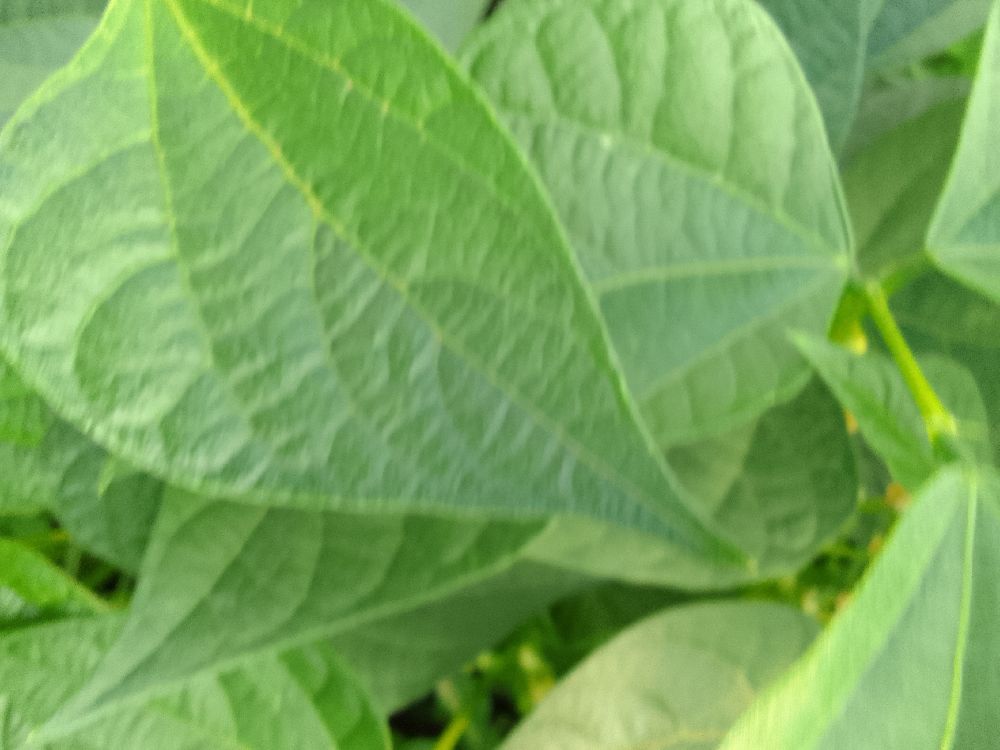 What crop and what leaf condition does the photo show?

common bean, healthy
